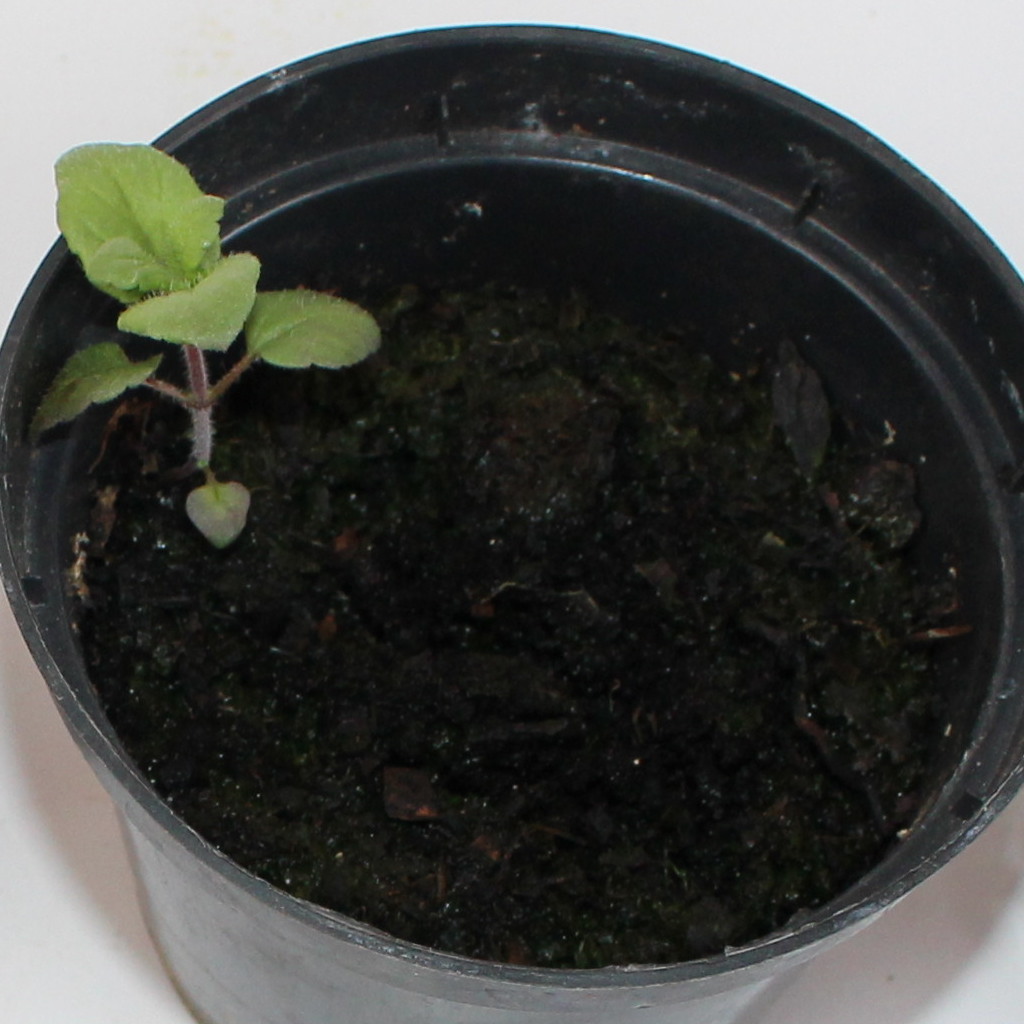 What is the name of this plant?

Veronica persica
